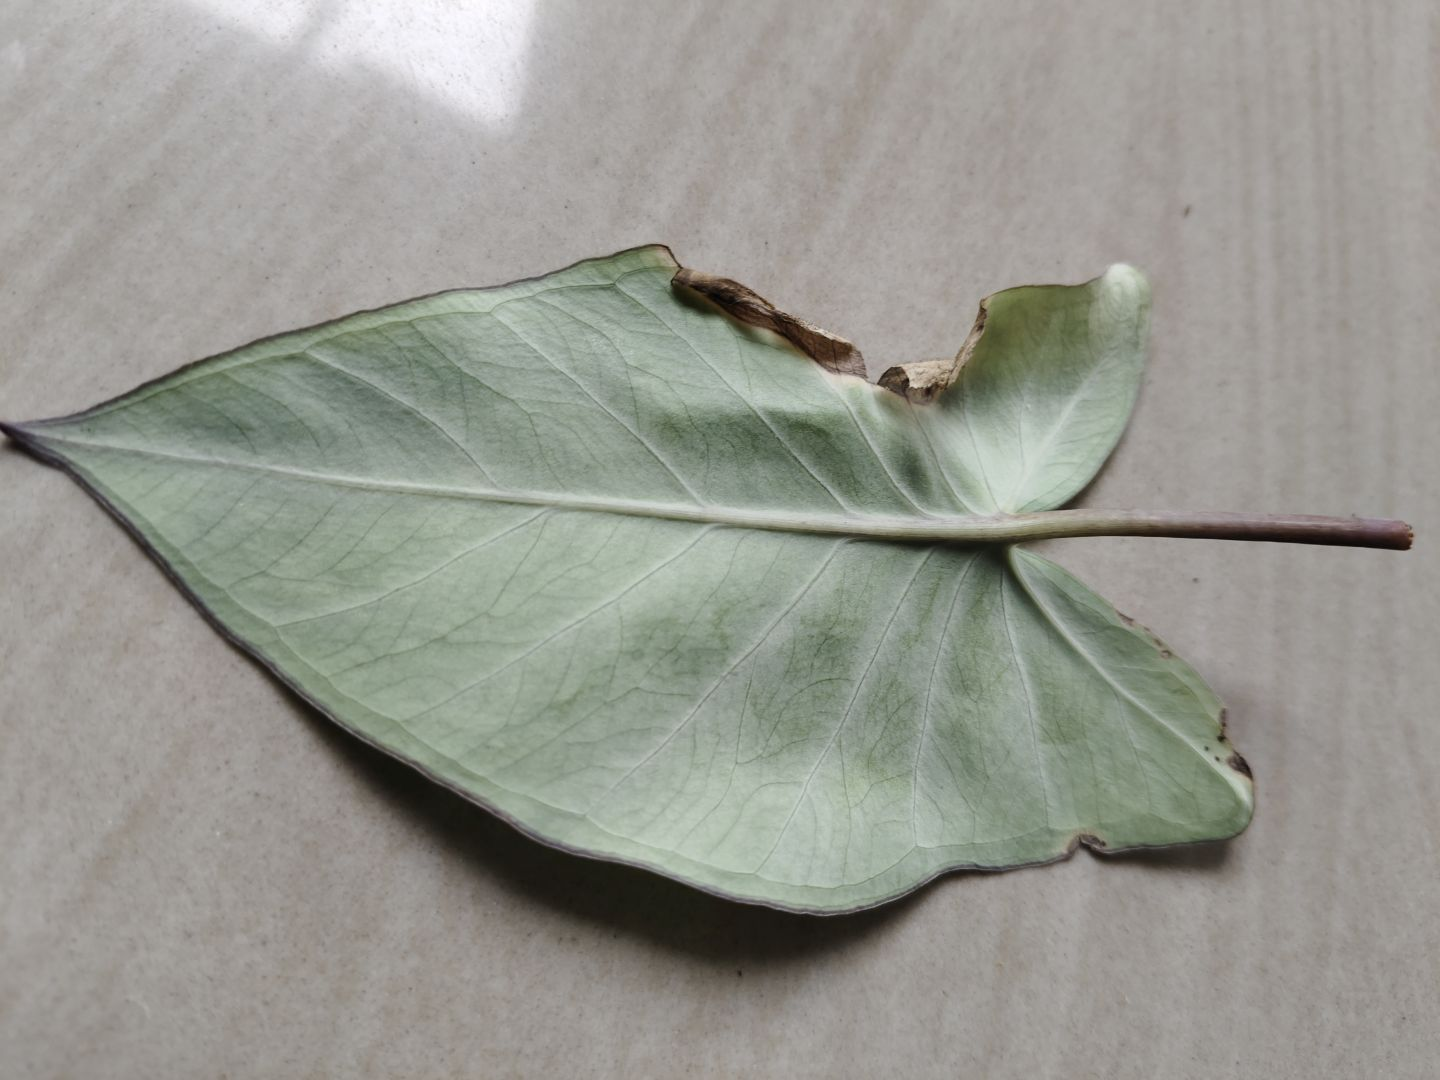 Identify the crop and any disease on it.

taro, leaf blight
